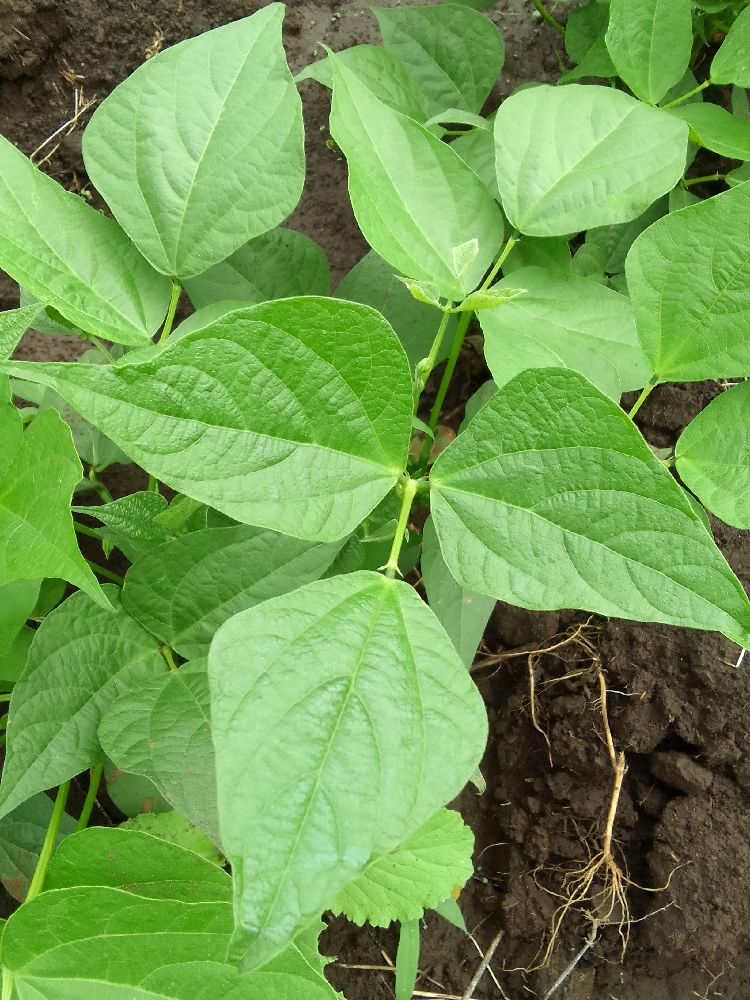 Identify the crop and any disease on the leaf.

common bean, healthy
